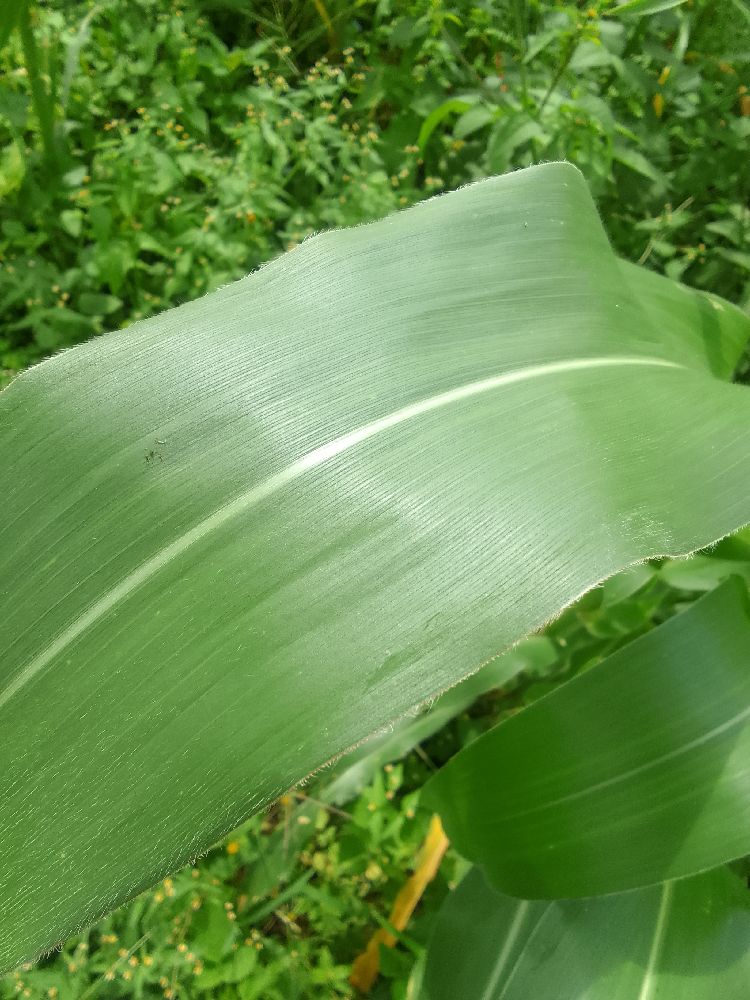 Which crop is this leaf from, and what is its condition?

maize, healthy
